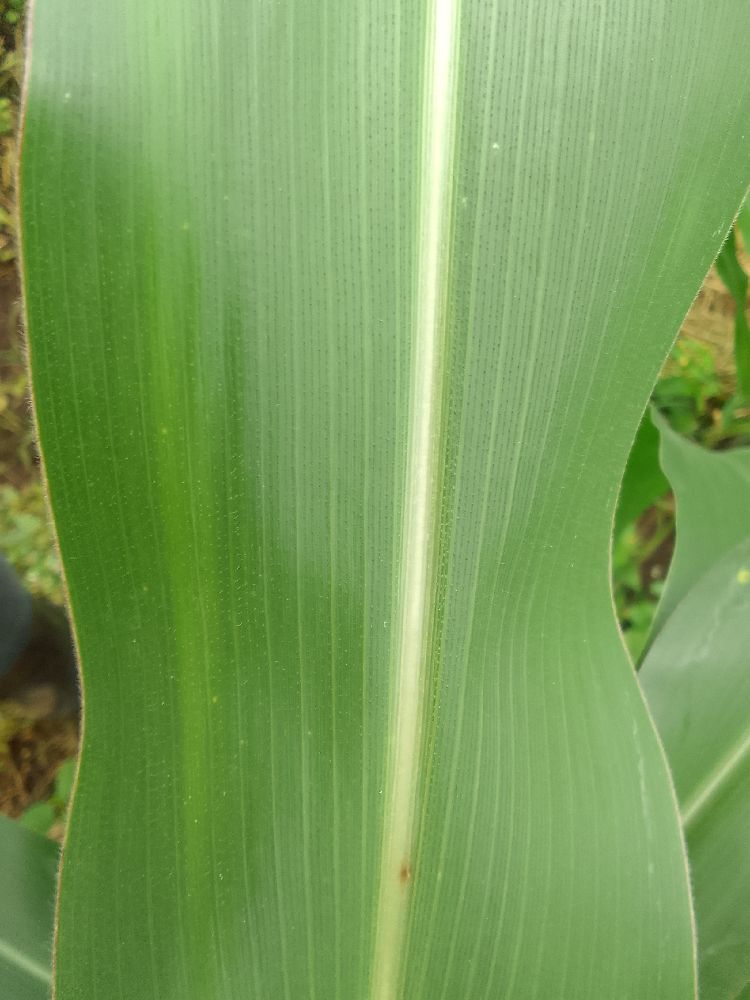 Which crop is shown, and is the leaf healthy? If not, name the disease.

maize, healthy
